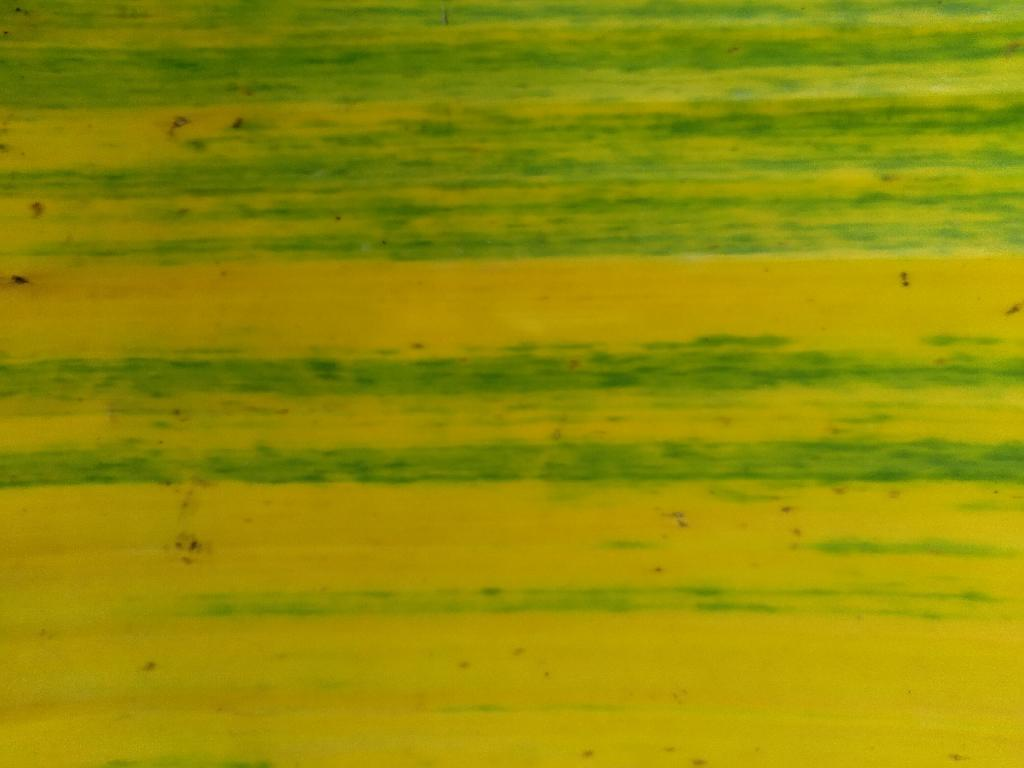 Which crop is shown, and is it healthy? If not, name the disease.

banana, fusarium wilt race 1
